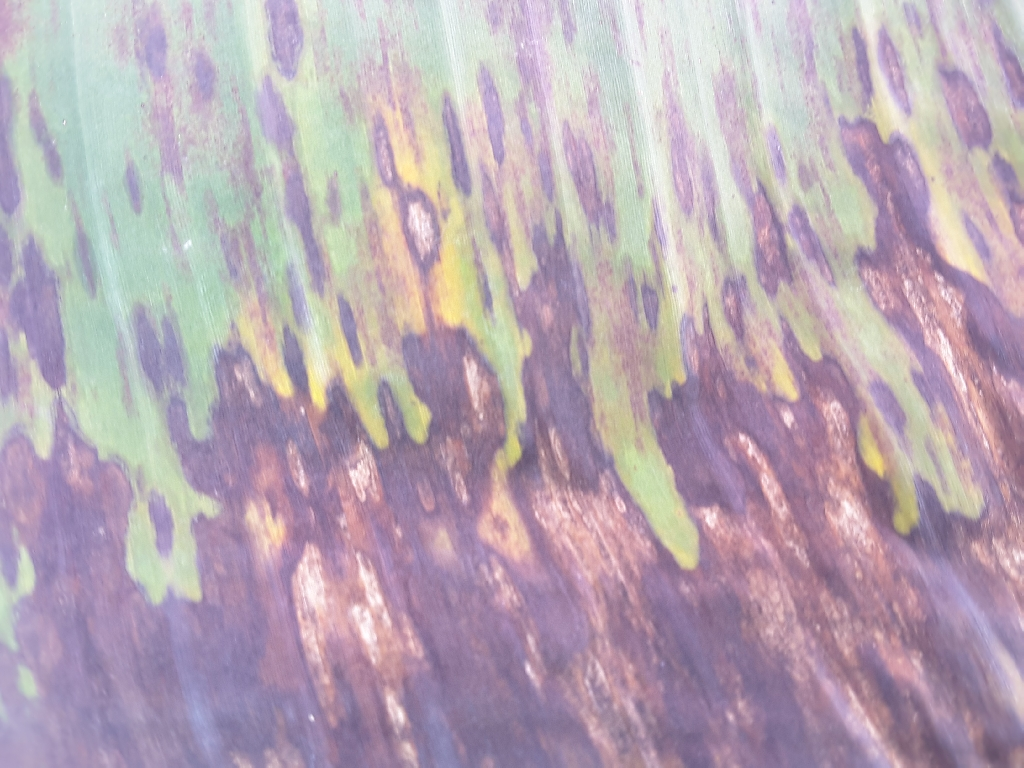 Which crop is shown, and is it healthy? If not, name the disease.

banana, black sigatoka
